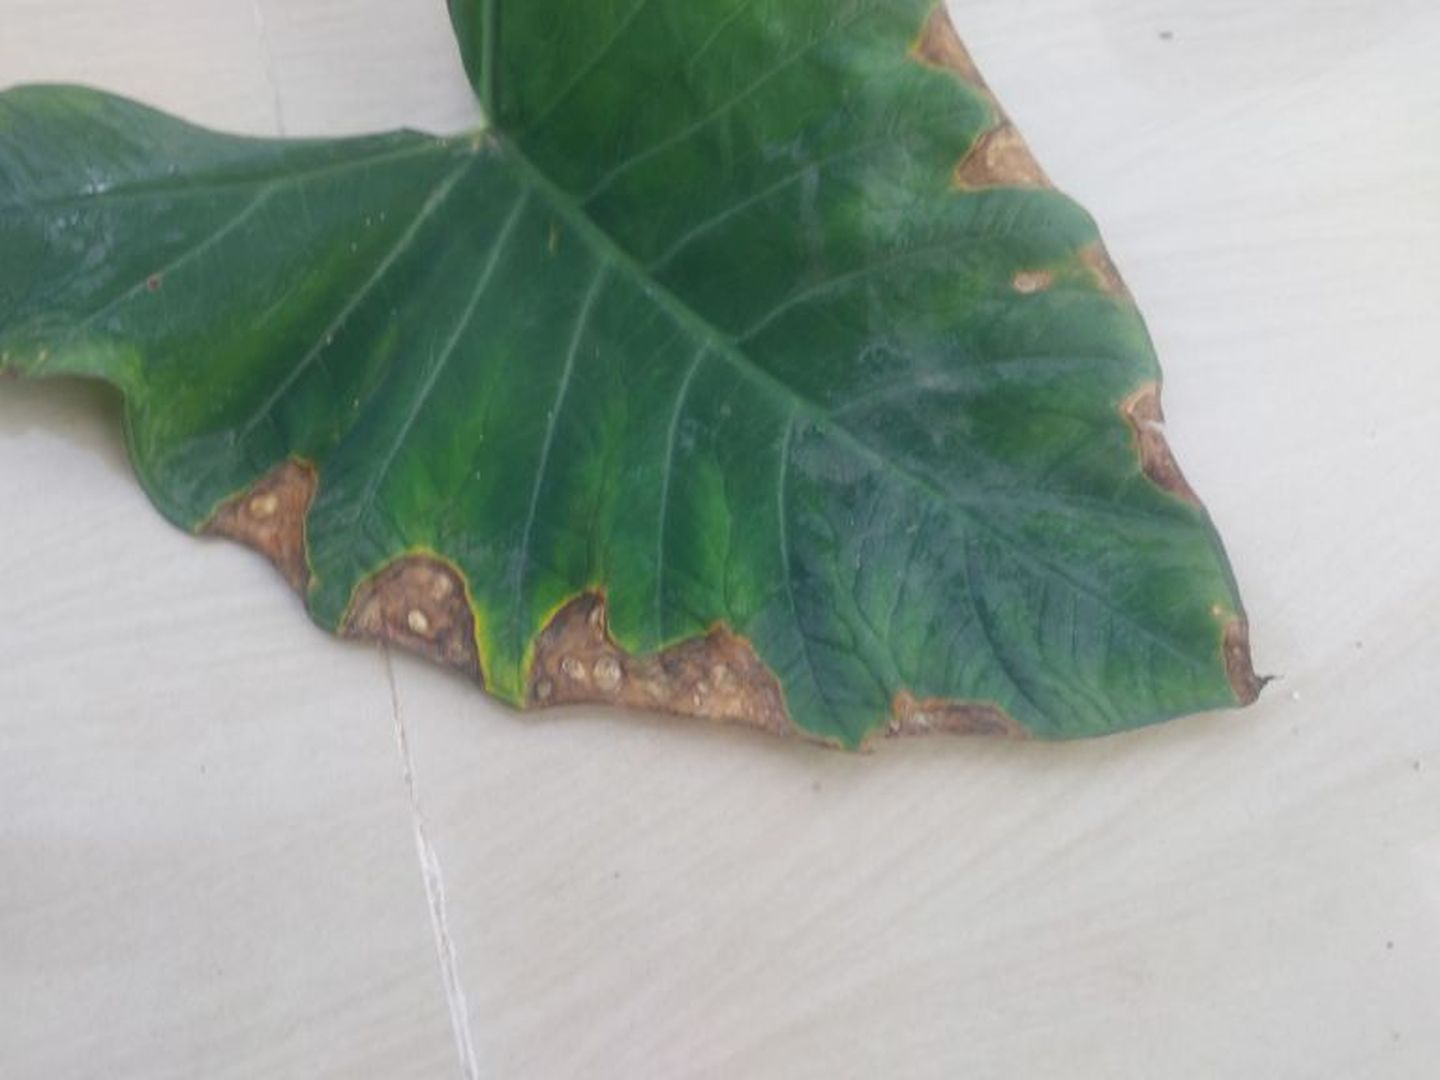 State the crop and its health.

taro, leaf blight
